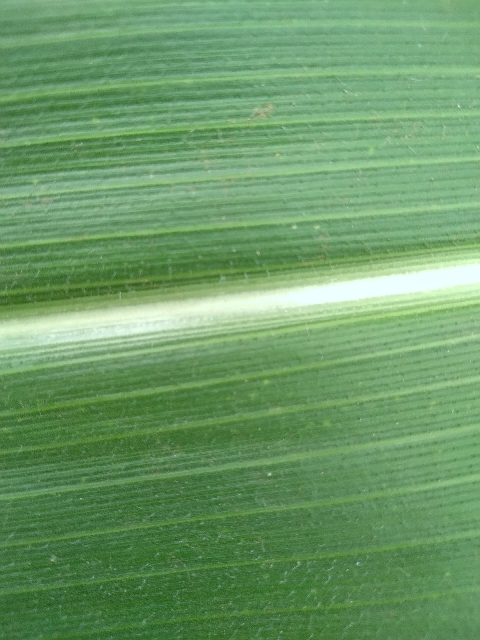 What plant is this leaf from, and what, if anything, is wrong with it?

maize, healthy
